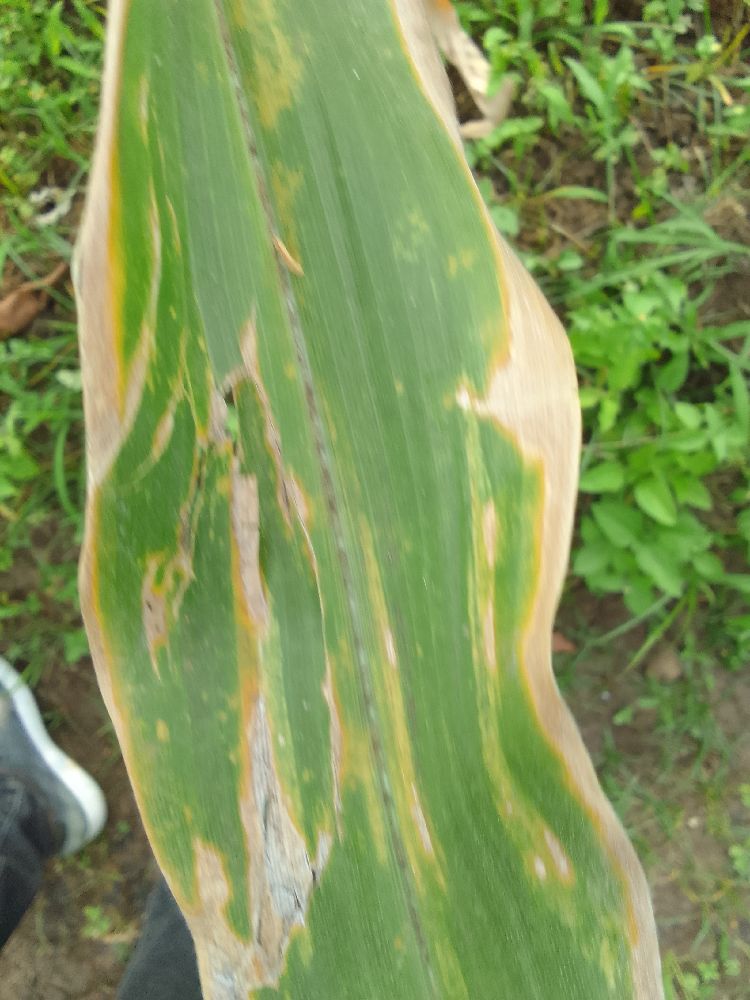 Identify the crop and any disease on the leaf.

maize, maize lethal necrosis
